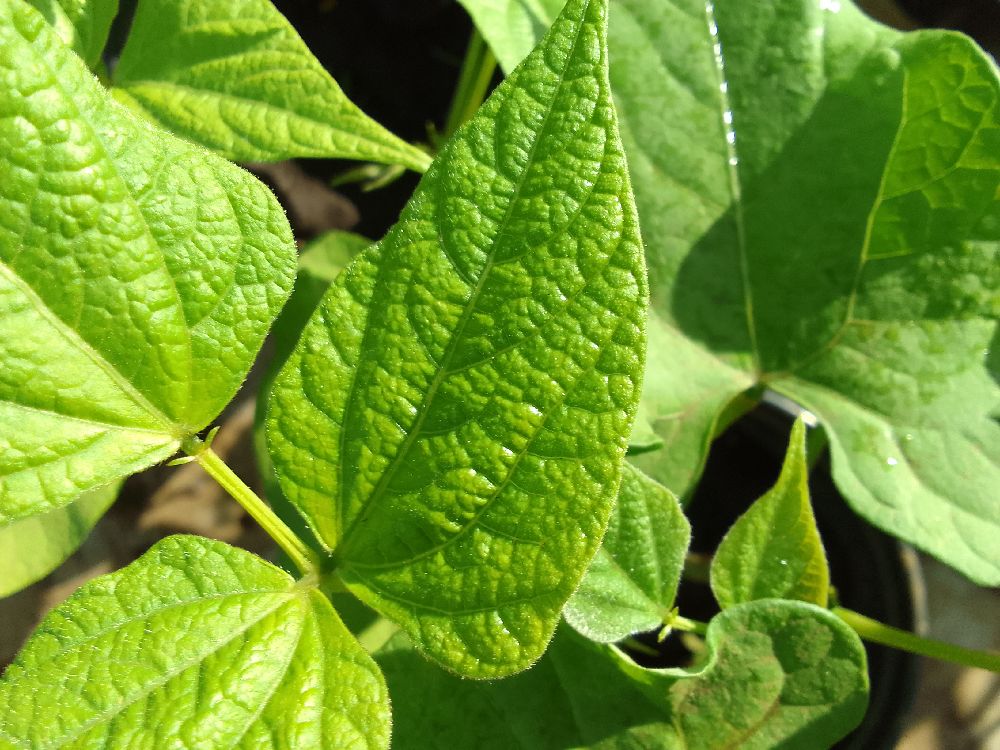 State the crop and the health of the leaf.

common bean, healthy
